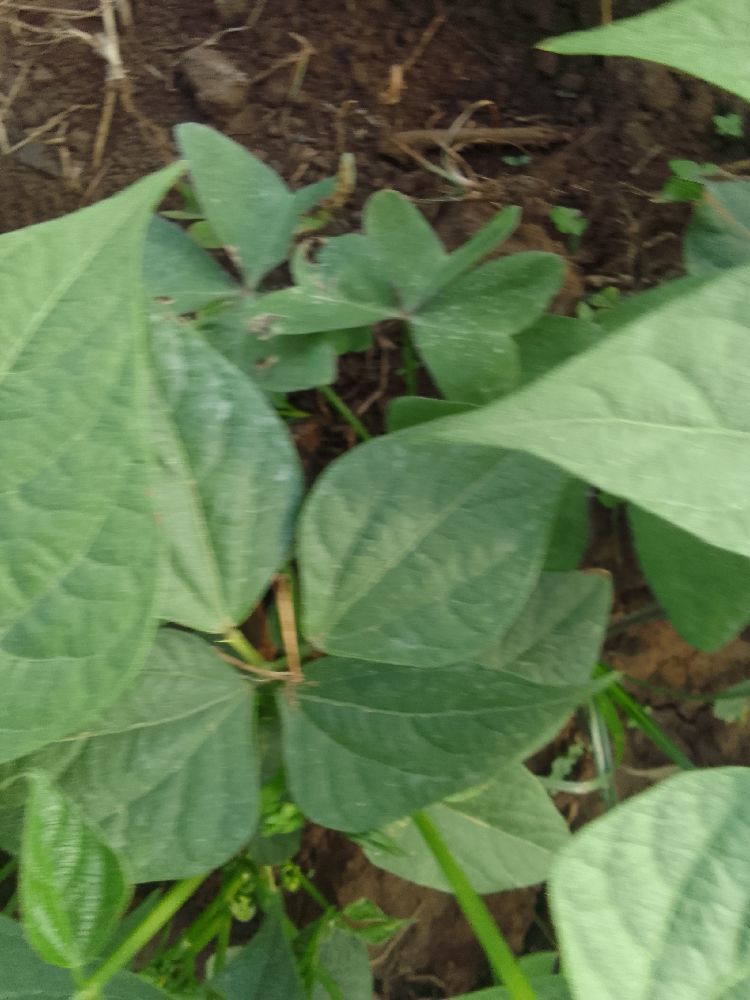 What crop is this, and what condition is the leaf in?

common bean, healthy
